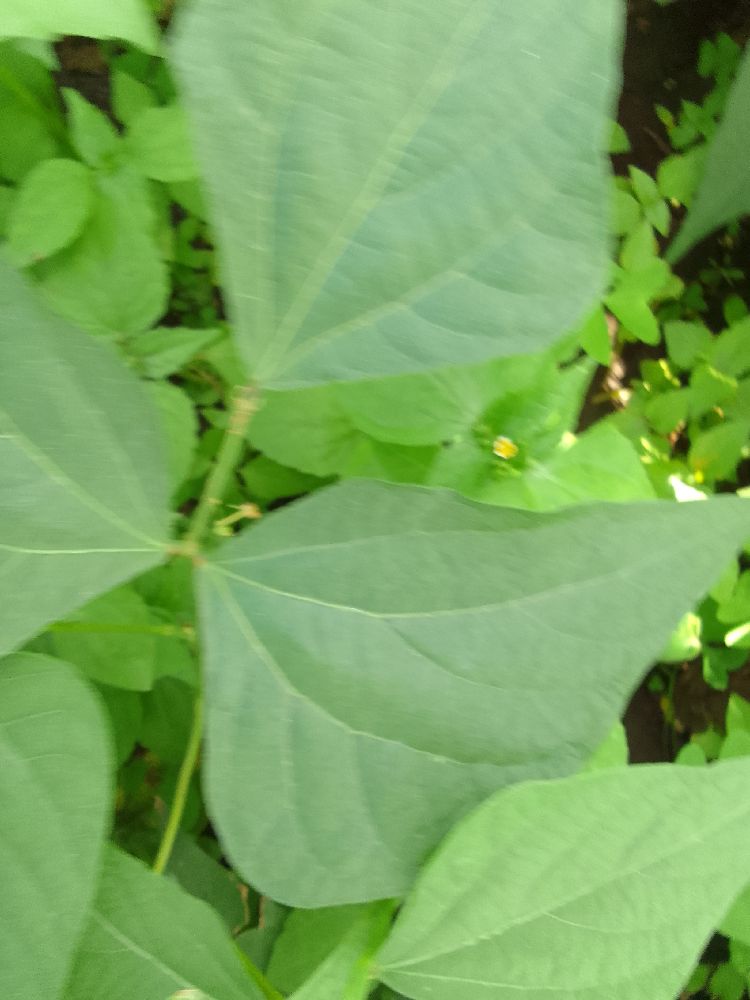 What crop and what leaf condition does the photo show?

common bean, healthy
